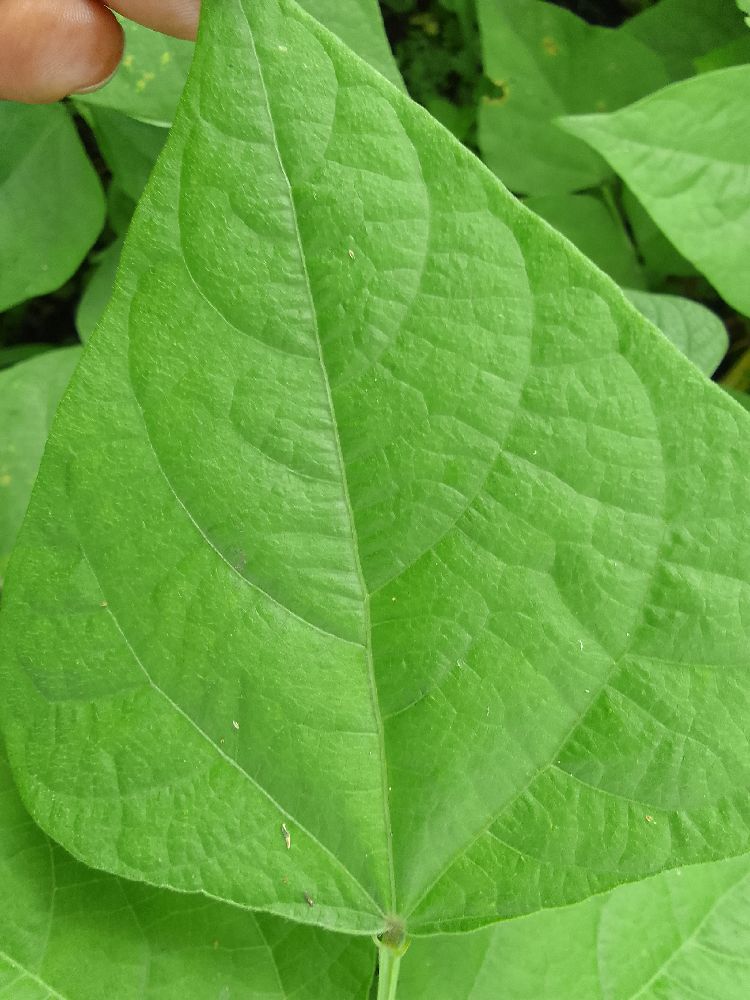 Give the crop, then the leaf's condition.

common bean, healthy
